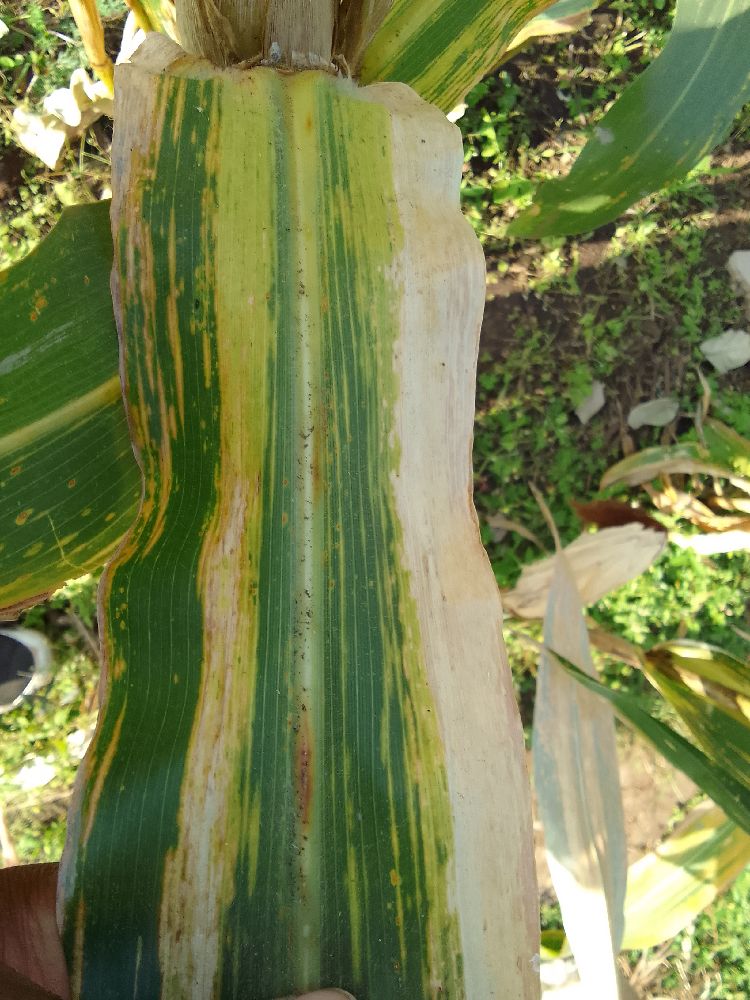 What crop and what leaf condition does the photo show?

maize, maize lethal necrosis
